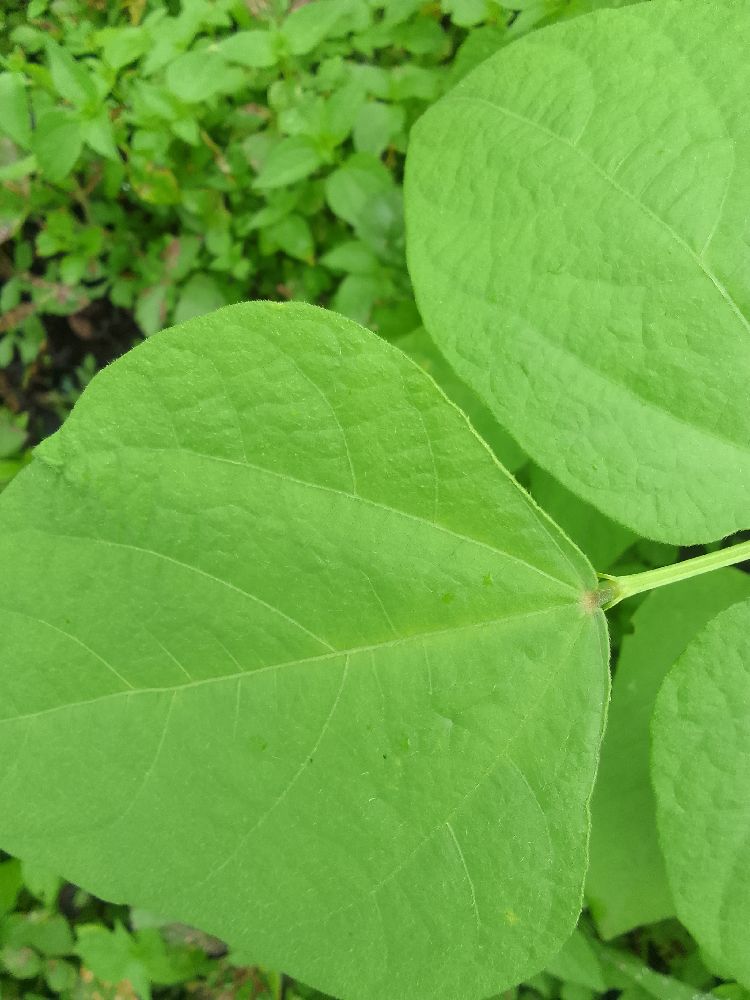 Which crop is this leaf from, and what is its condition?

common bean, healthy
